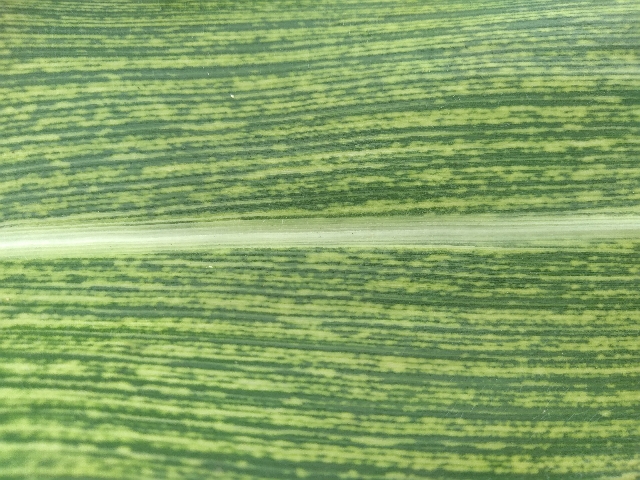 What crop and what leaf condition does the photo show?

maize, maize streak virus
